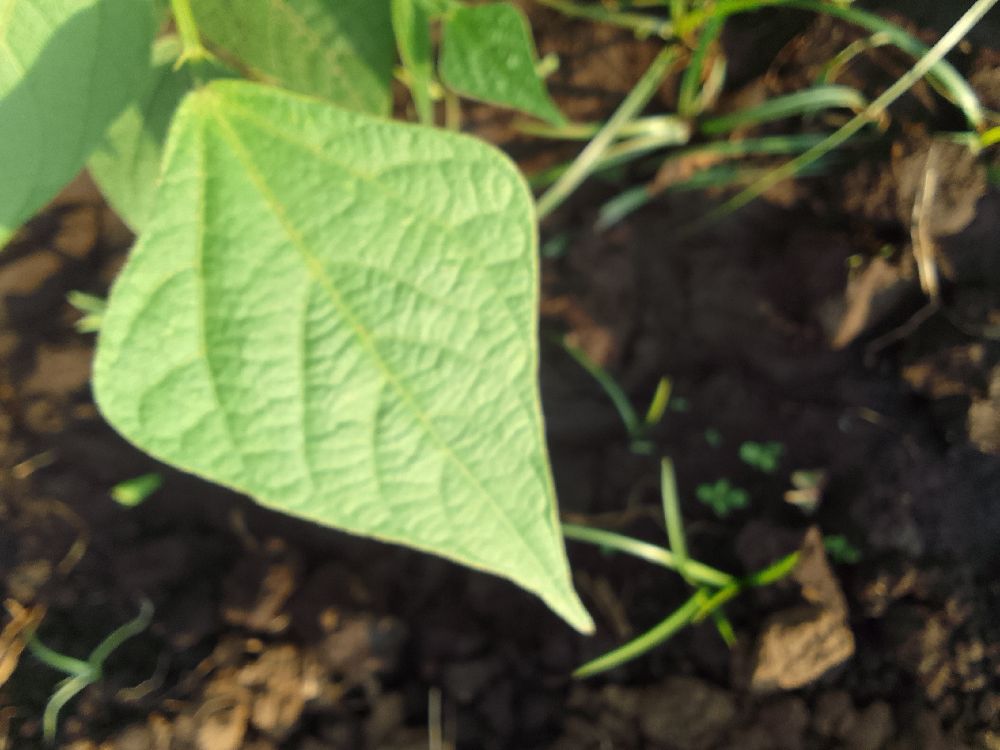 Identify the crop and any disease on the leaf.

common bean, healthy
